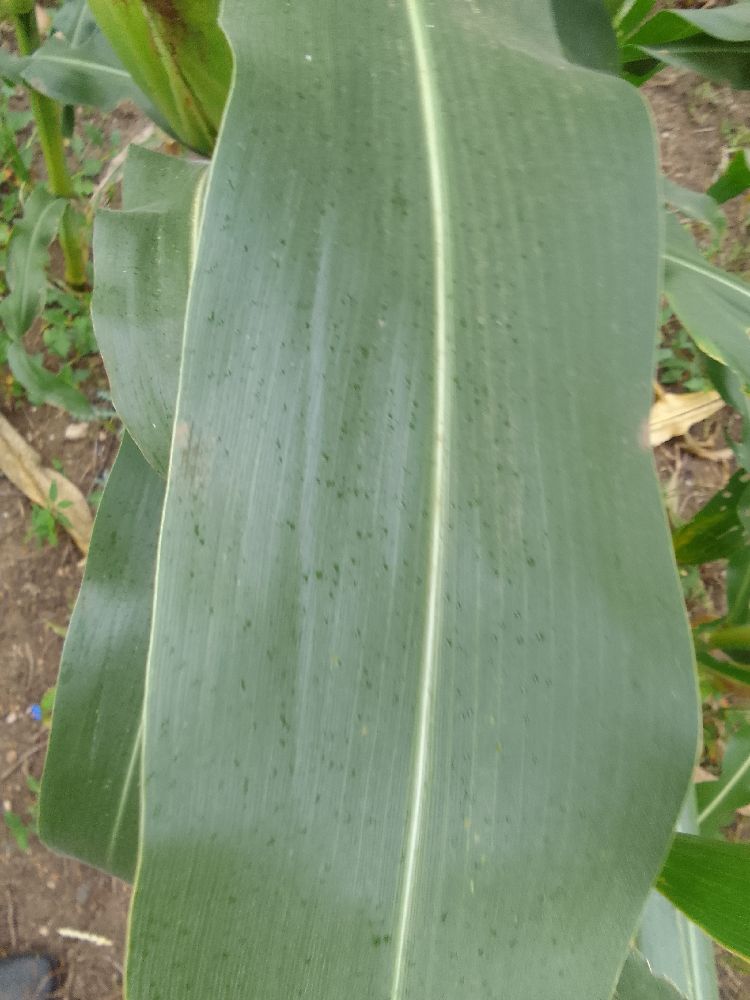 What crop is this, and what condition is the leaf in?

maize, healthy
